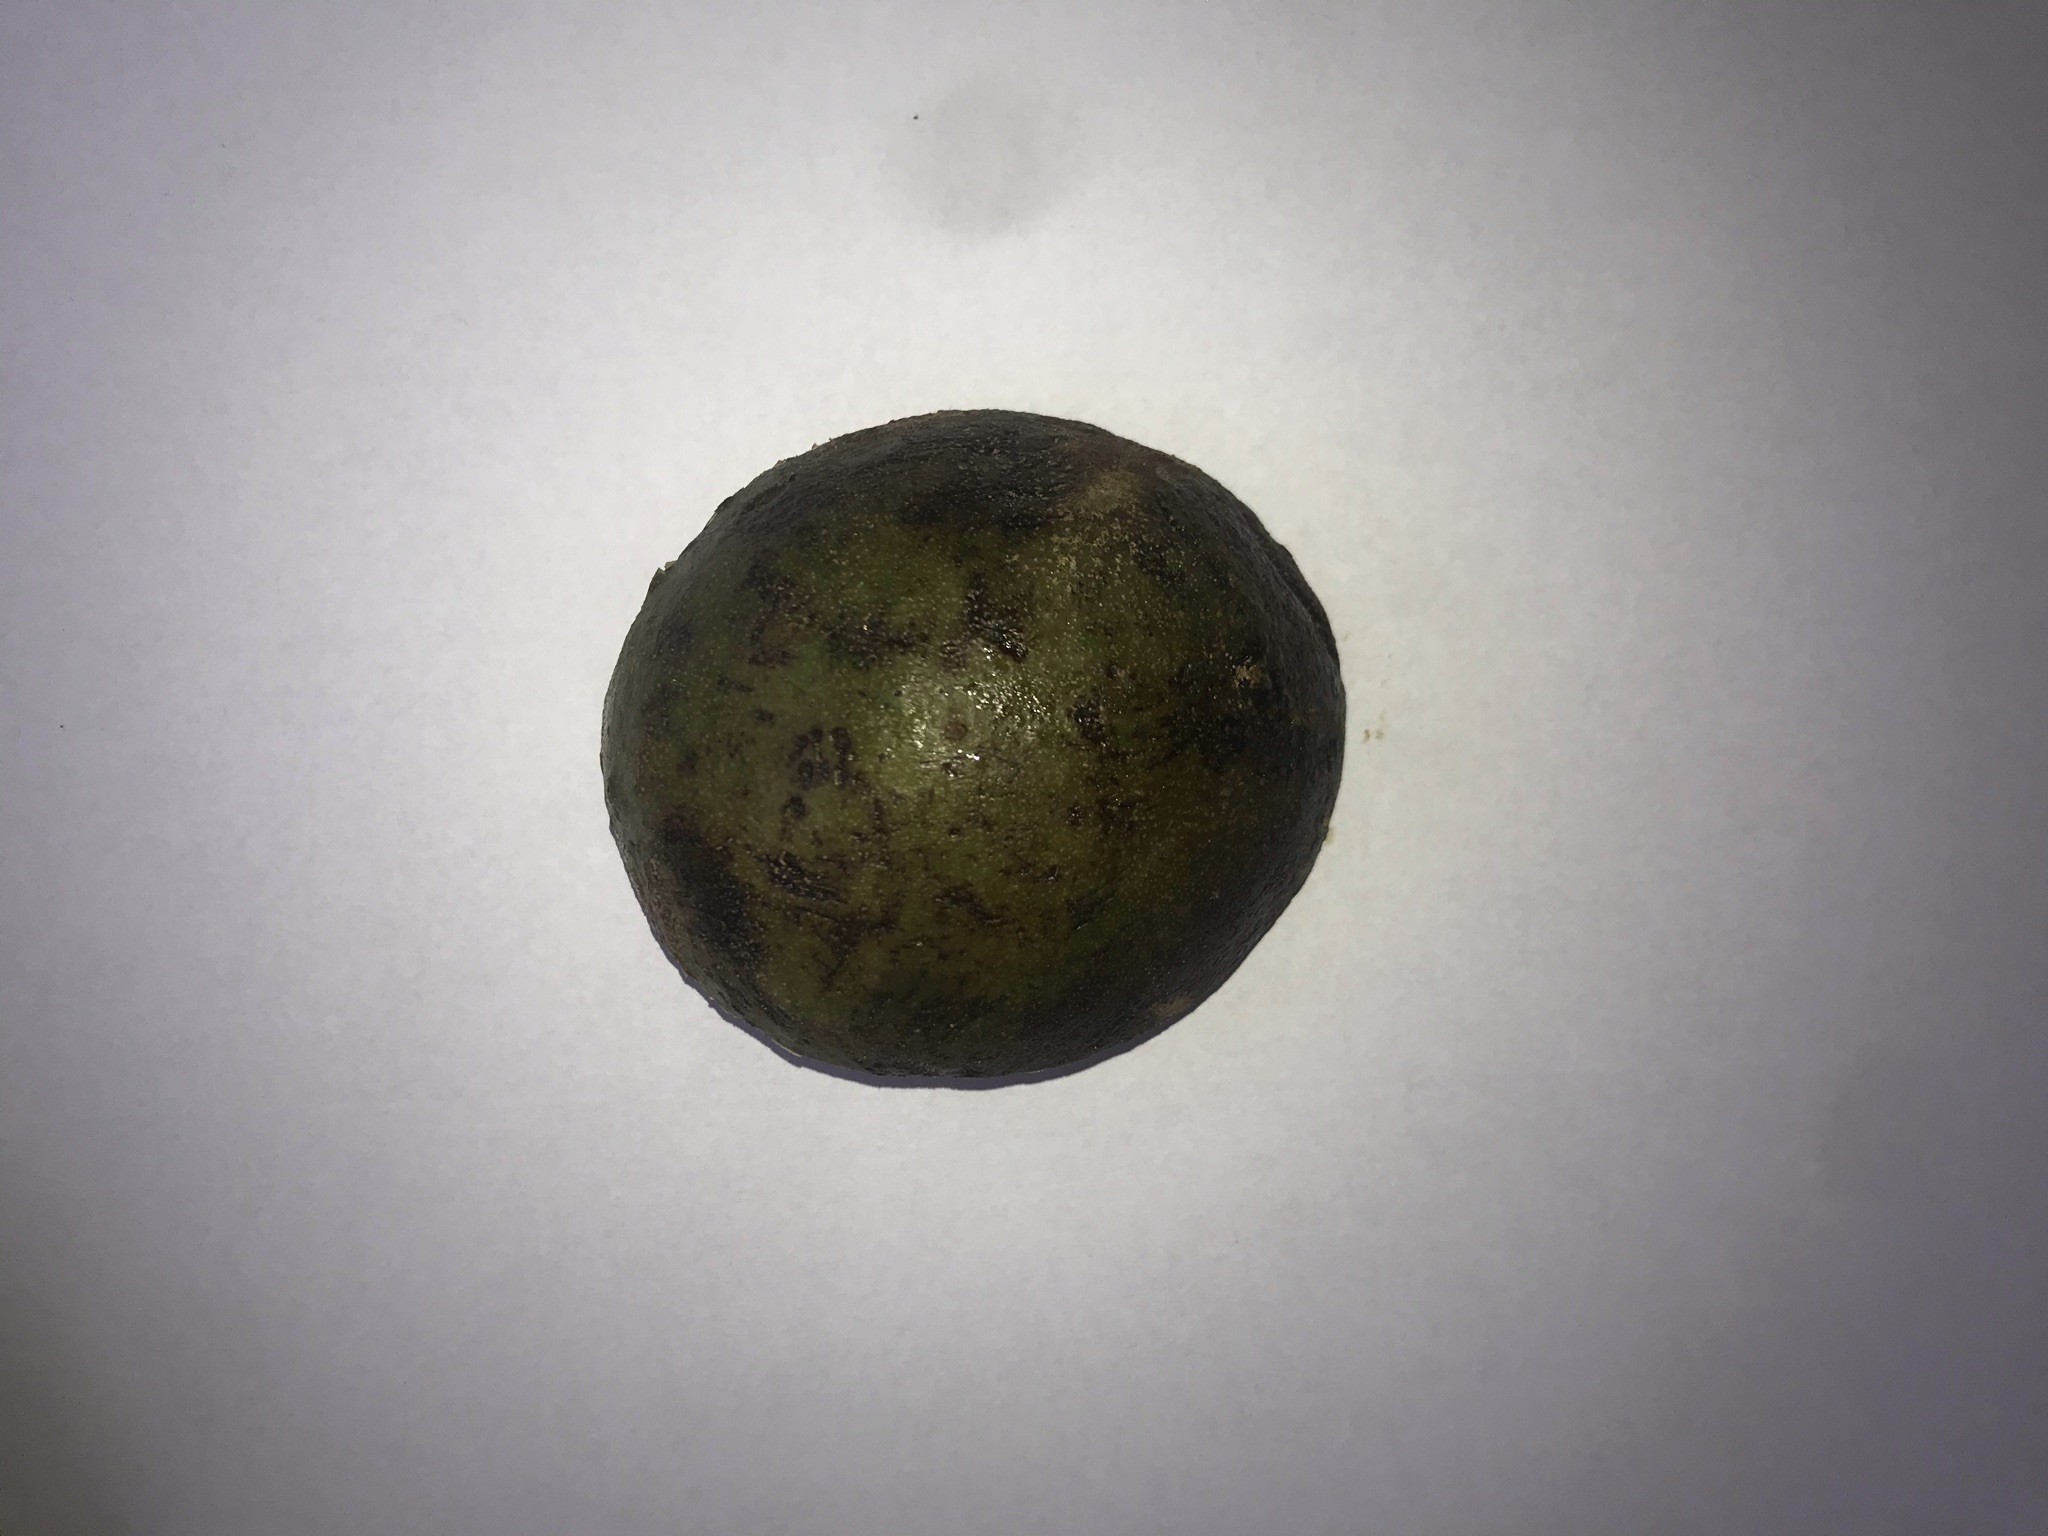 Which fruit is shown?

pequi
